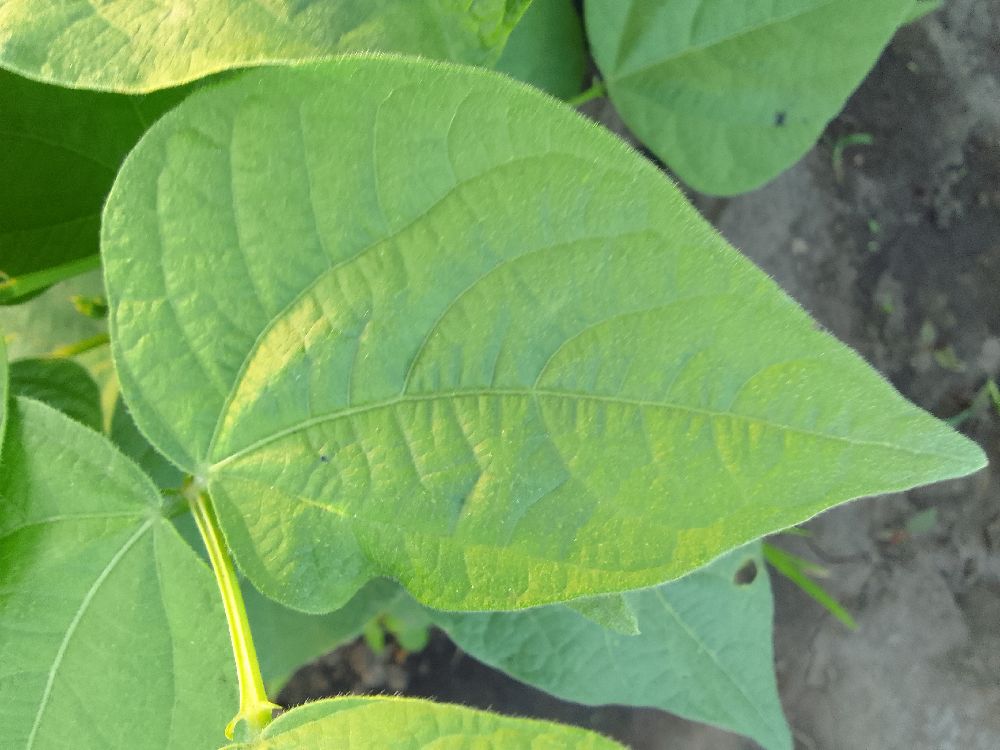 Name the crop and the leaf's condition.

common bean, healthy
